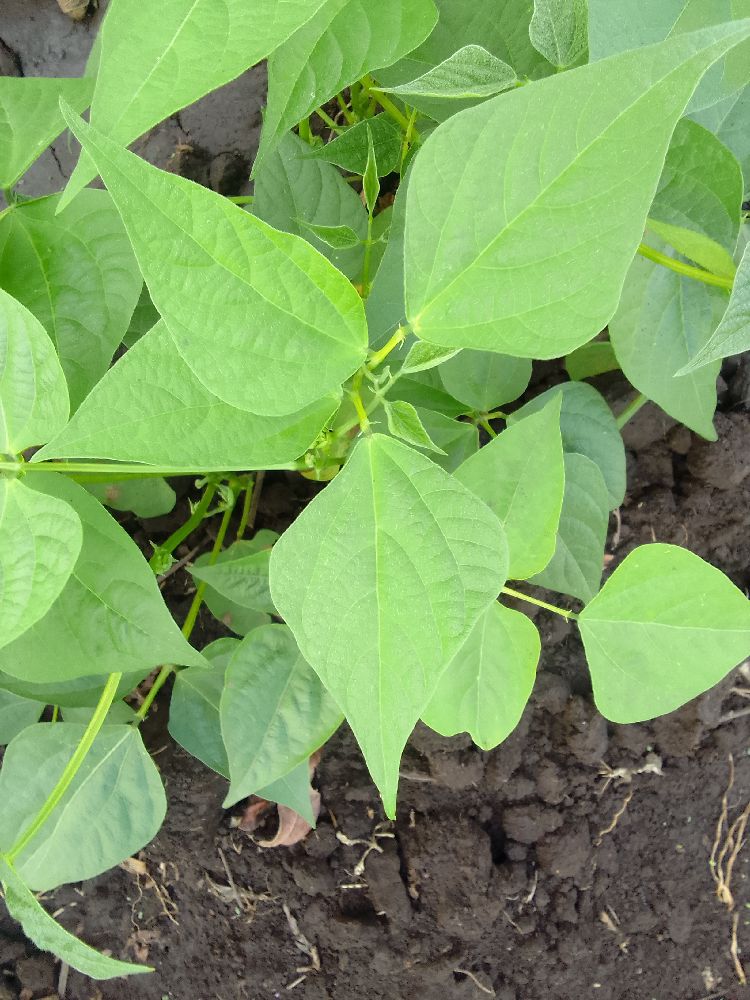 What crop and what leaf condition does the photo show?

common bean, healthy
